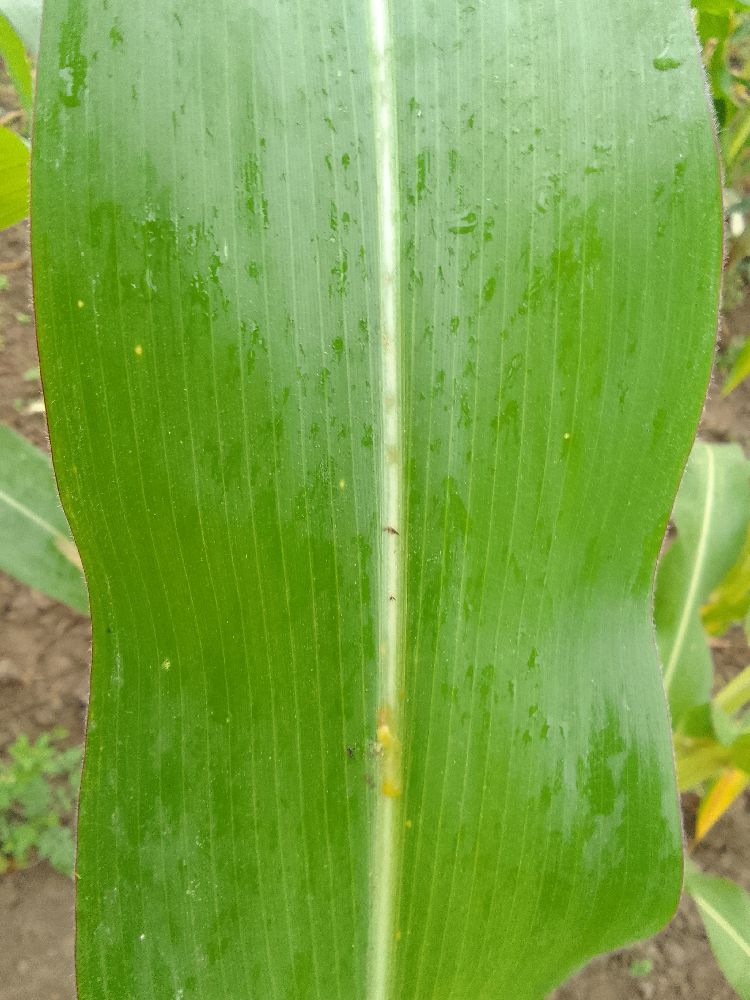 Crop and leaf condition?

maize, healthy
